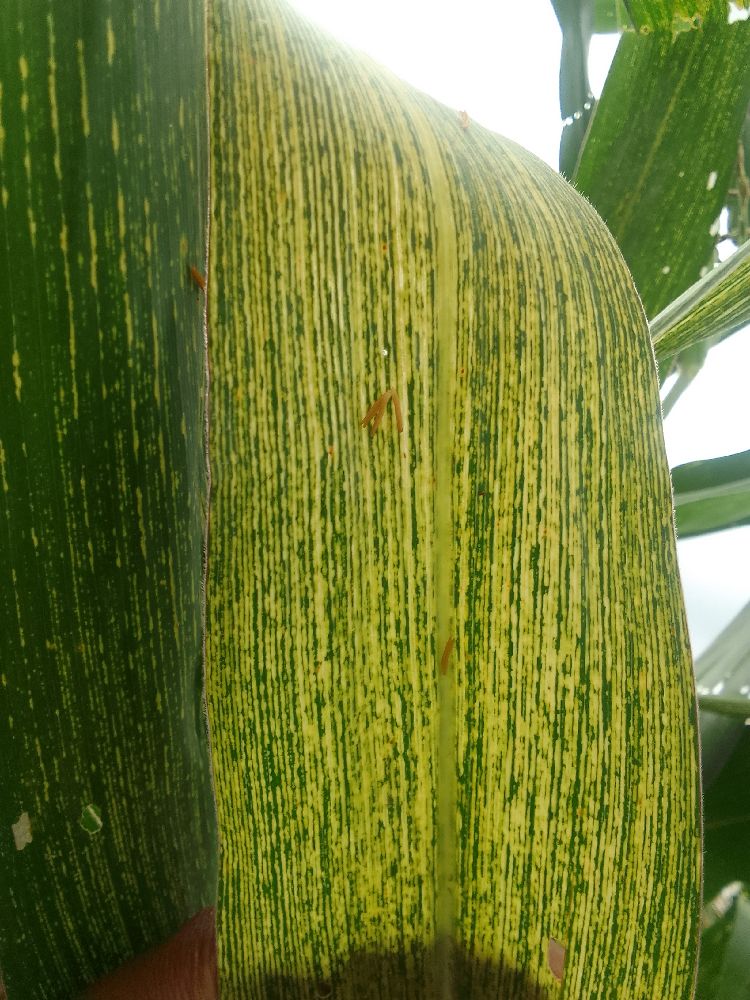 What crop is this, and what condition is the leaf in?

maize, maize streak virus
